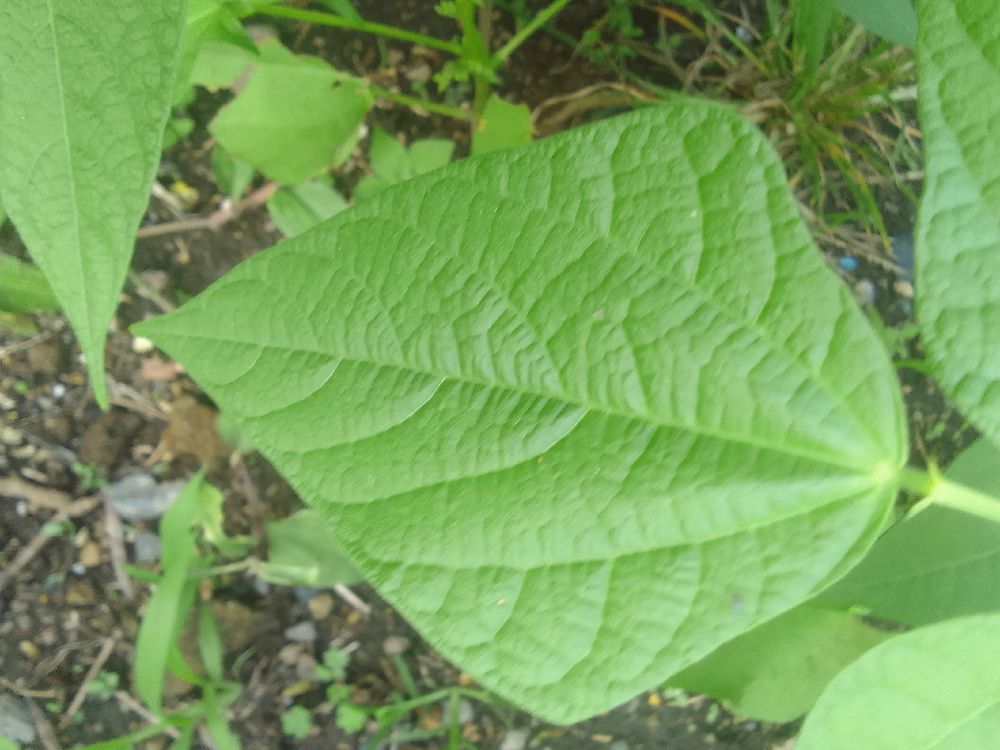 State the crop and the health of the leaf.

common bean, healthy
